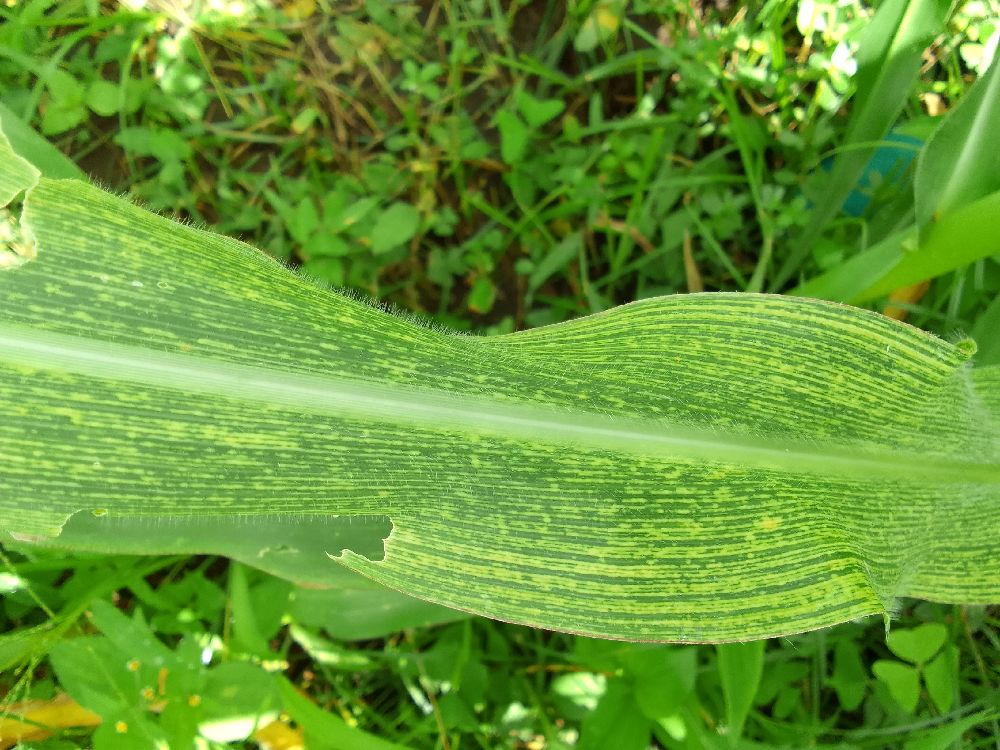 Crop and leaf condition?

maize, maize streak virus
